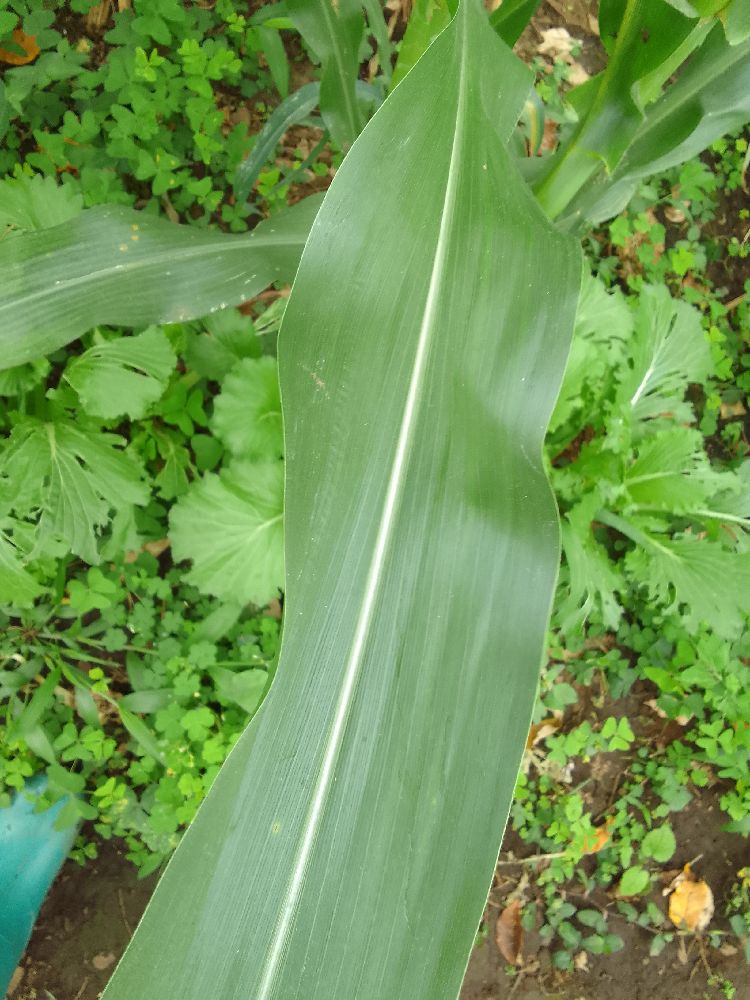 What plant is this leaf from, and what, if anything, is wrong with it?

maize, healthy
